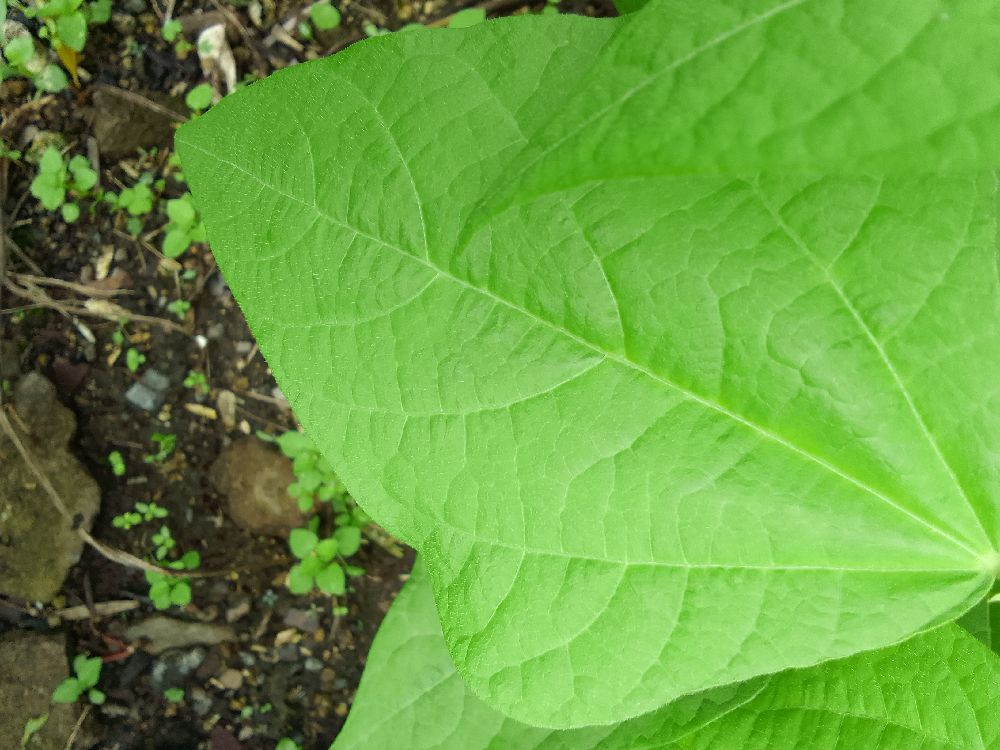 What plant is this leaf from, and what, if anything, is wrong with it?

common bean, healthy
